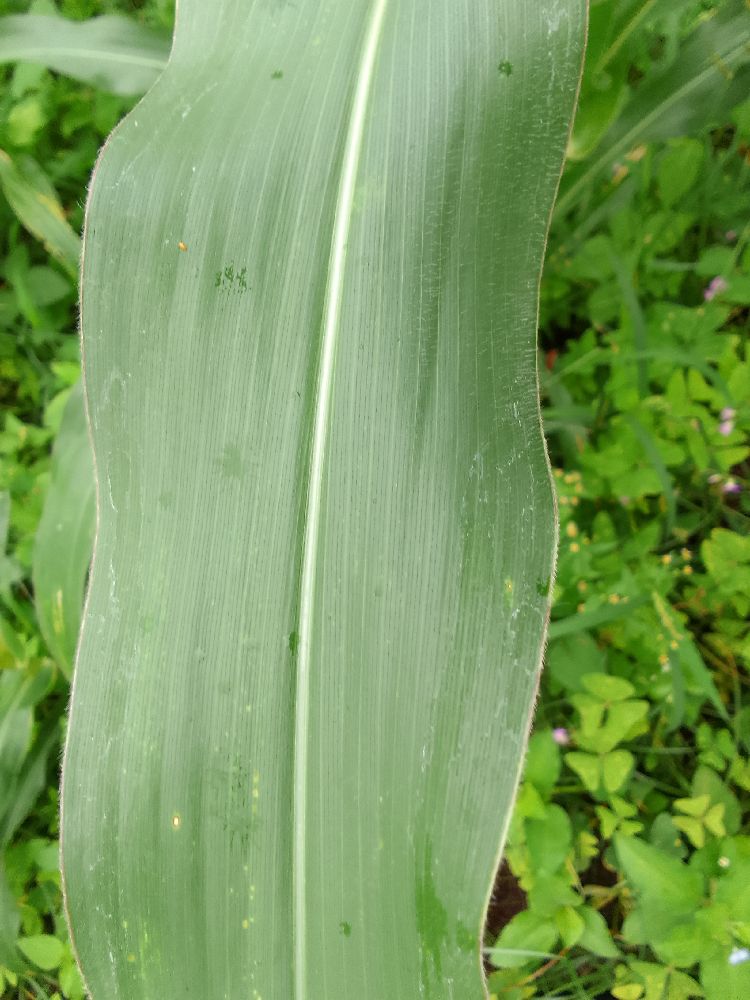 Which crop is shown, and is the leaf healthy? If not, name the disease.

maize, healthy
